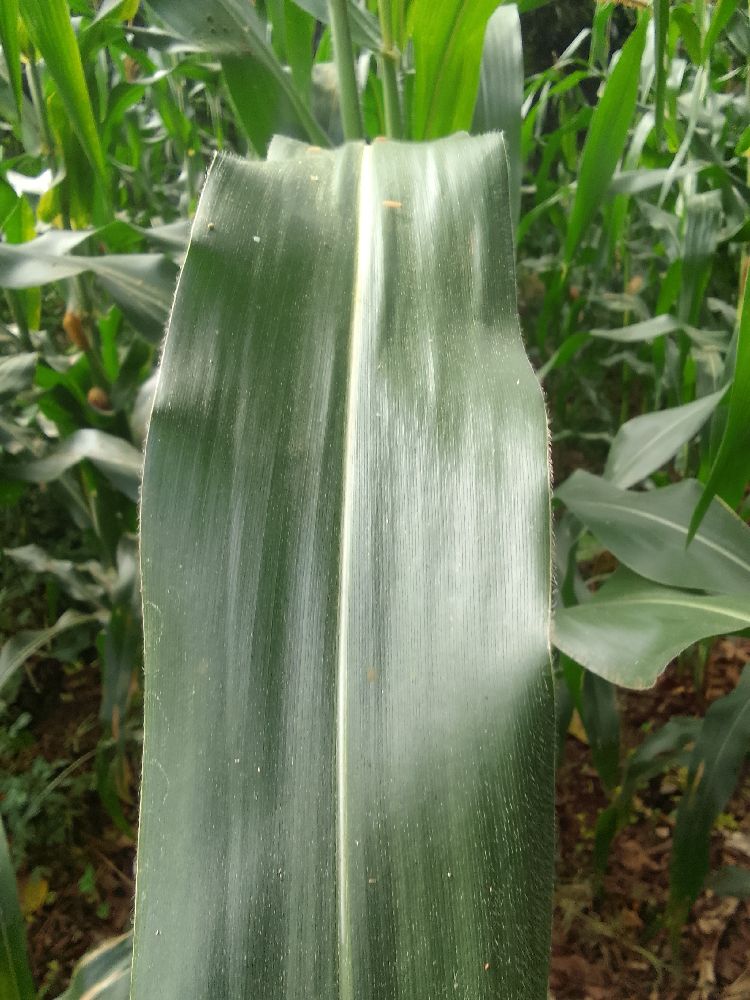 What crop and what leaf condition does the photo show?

maize, healthy
